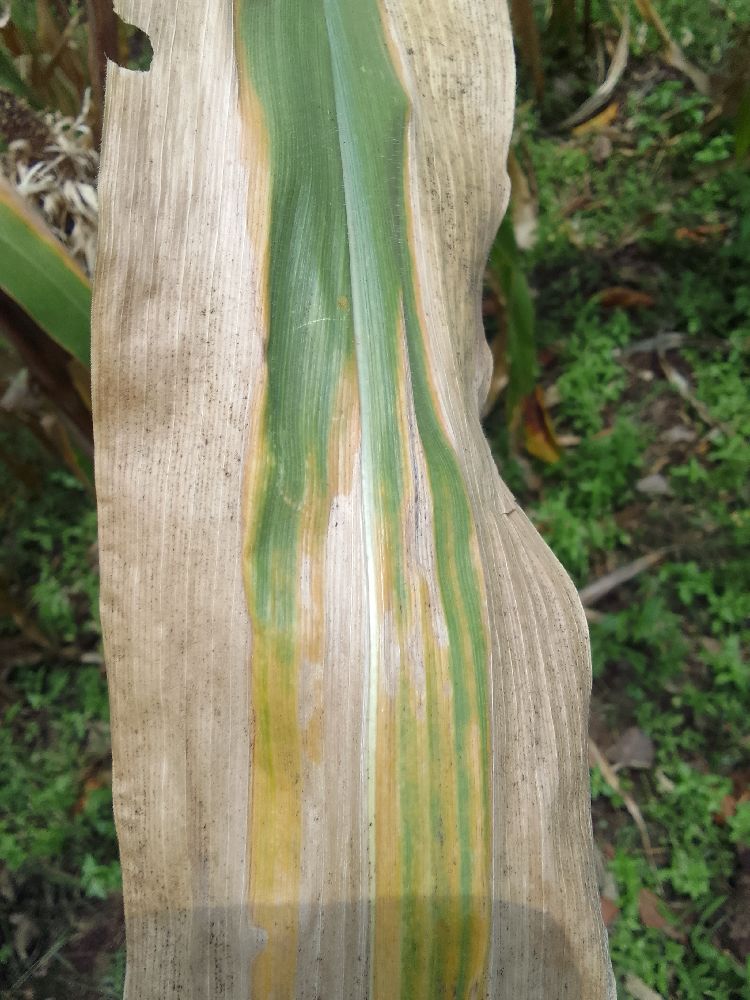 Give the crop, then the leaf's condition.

maize, maize lethal necrosis
